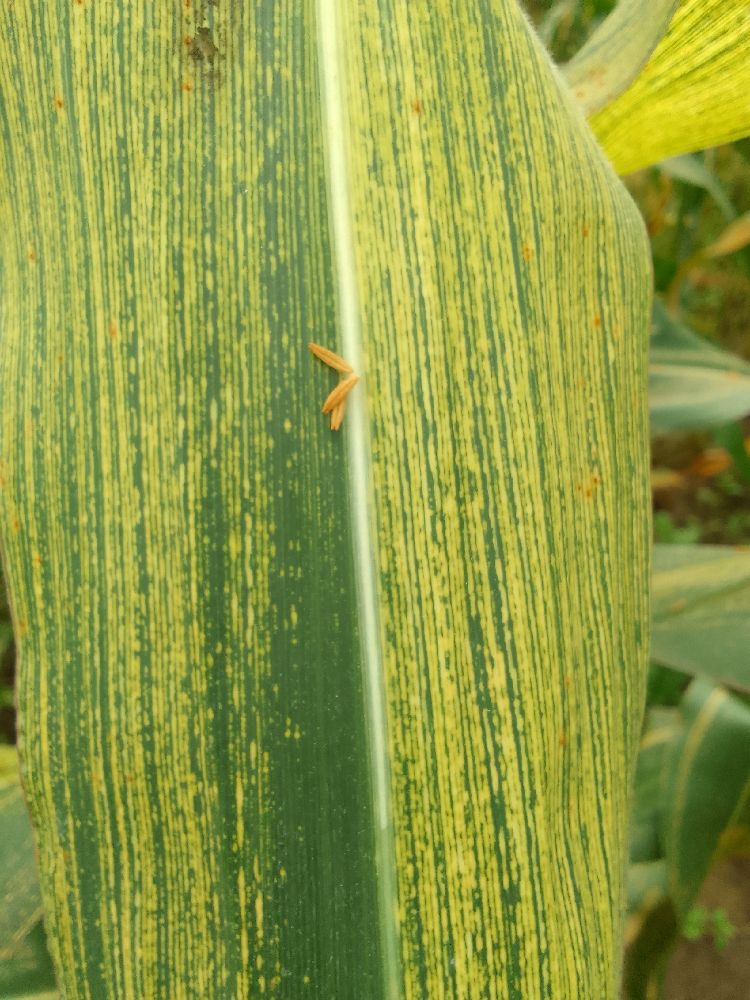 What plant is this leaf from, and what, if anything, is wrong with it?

maize, maize streak virus
